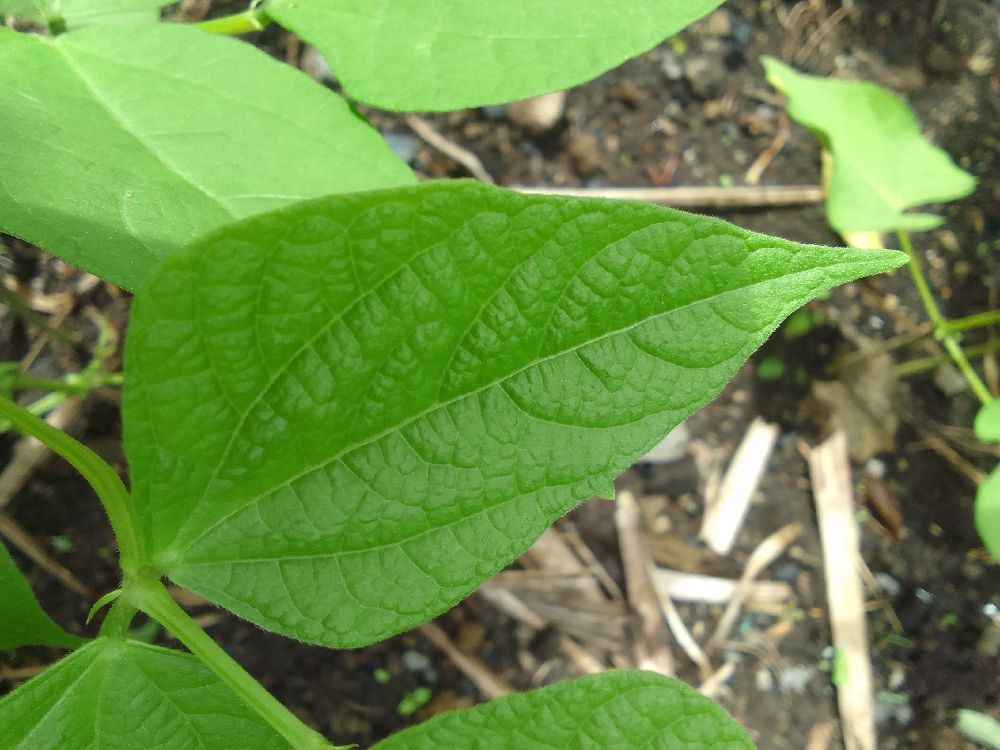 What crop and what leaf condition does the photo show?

common bean, healthy
